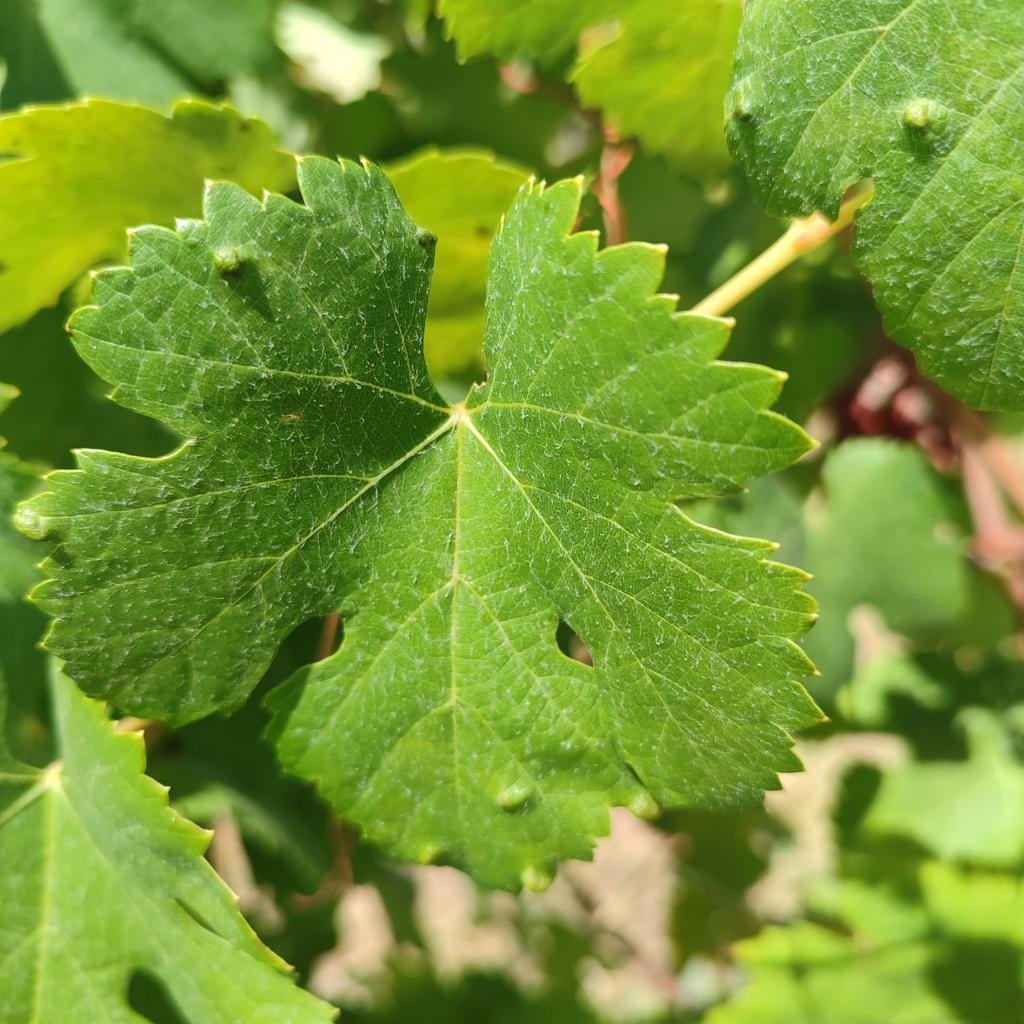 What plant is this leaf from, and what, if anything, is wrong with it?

grapevine, erineum mite
